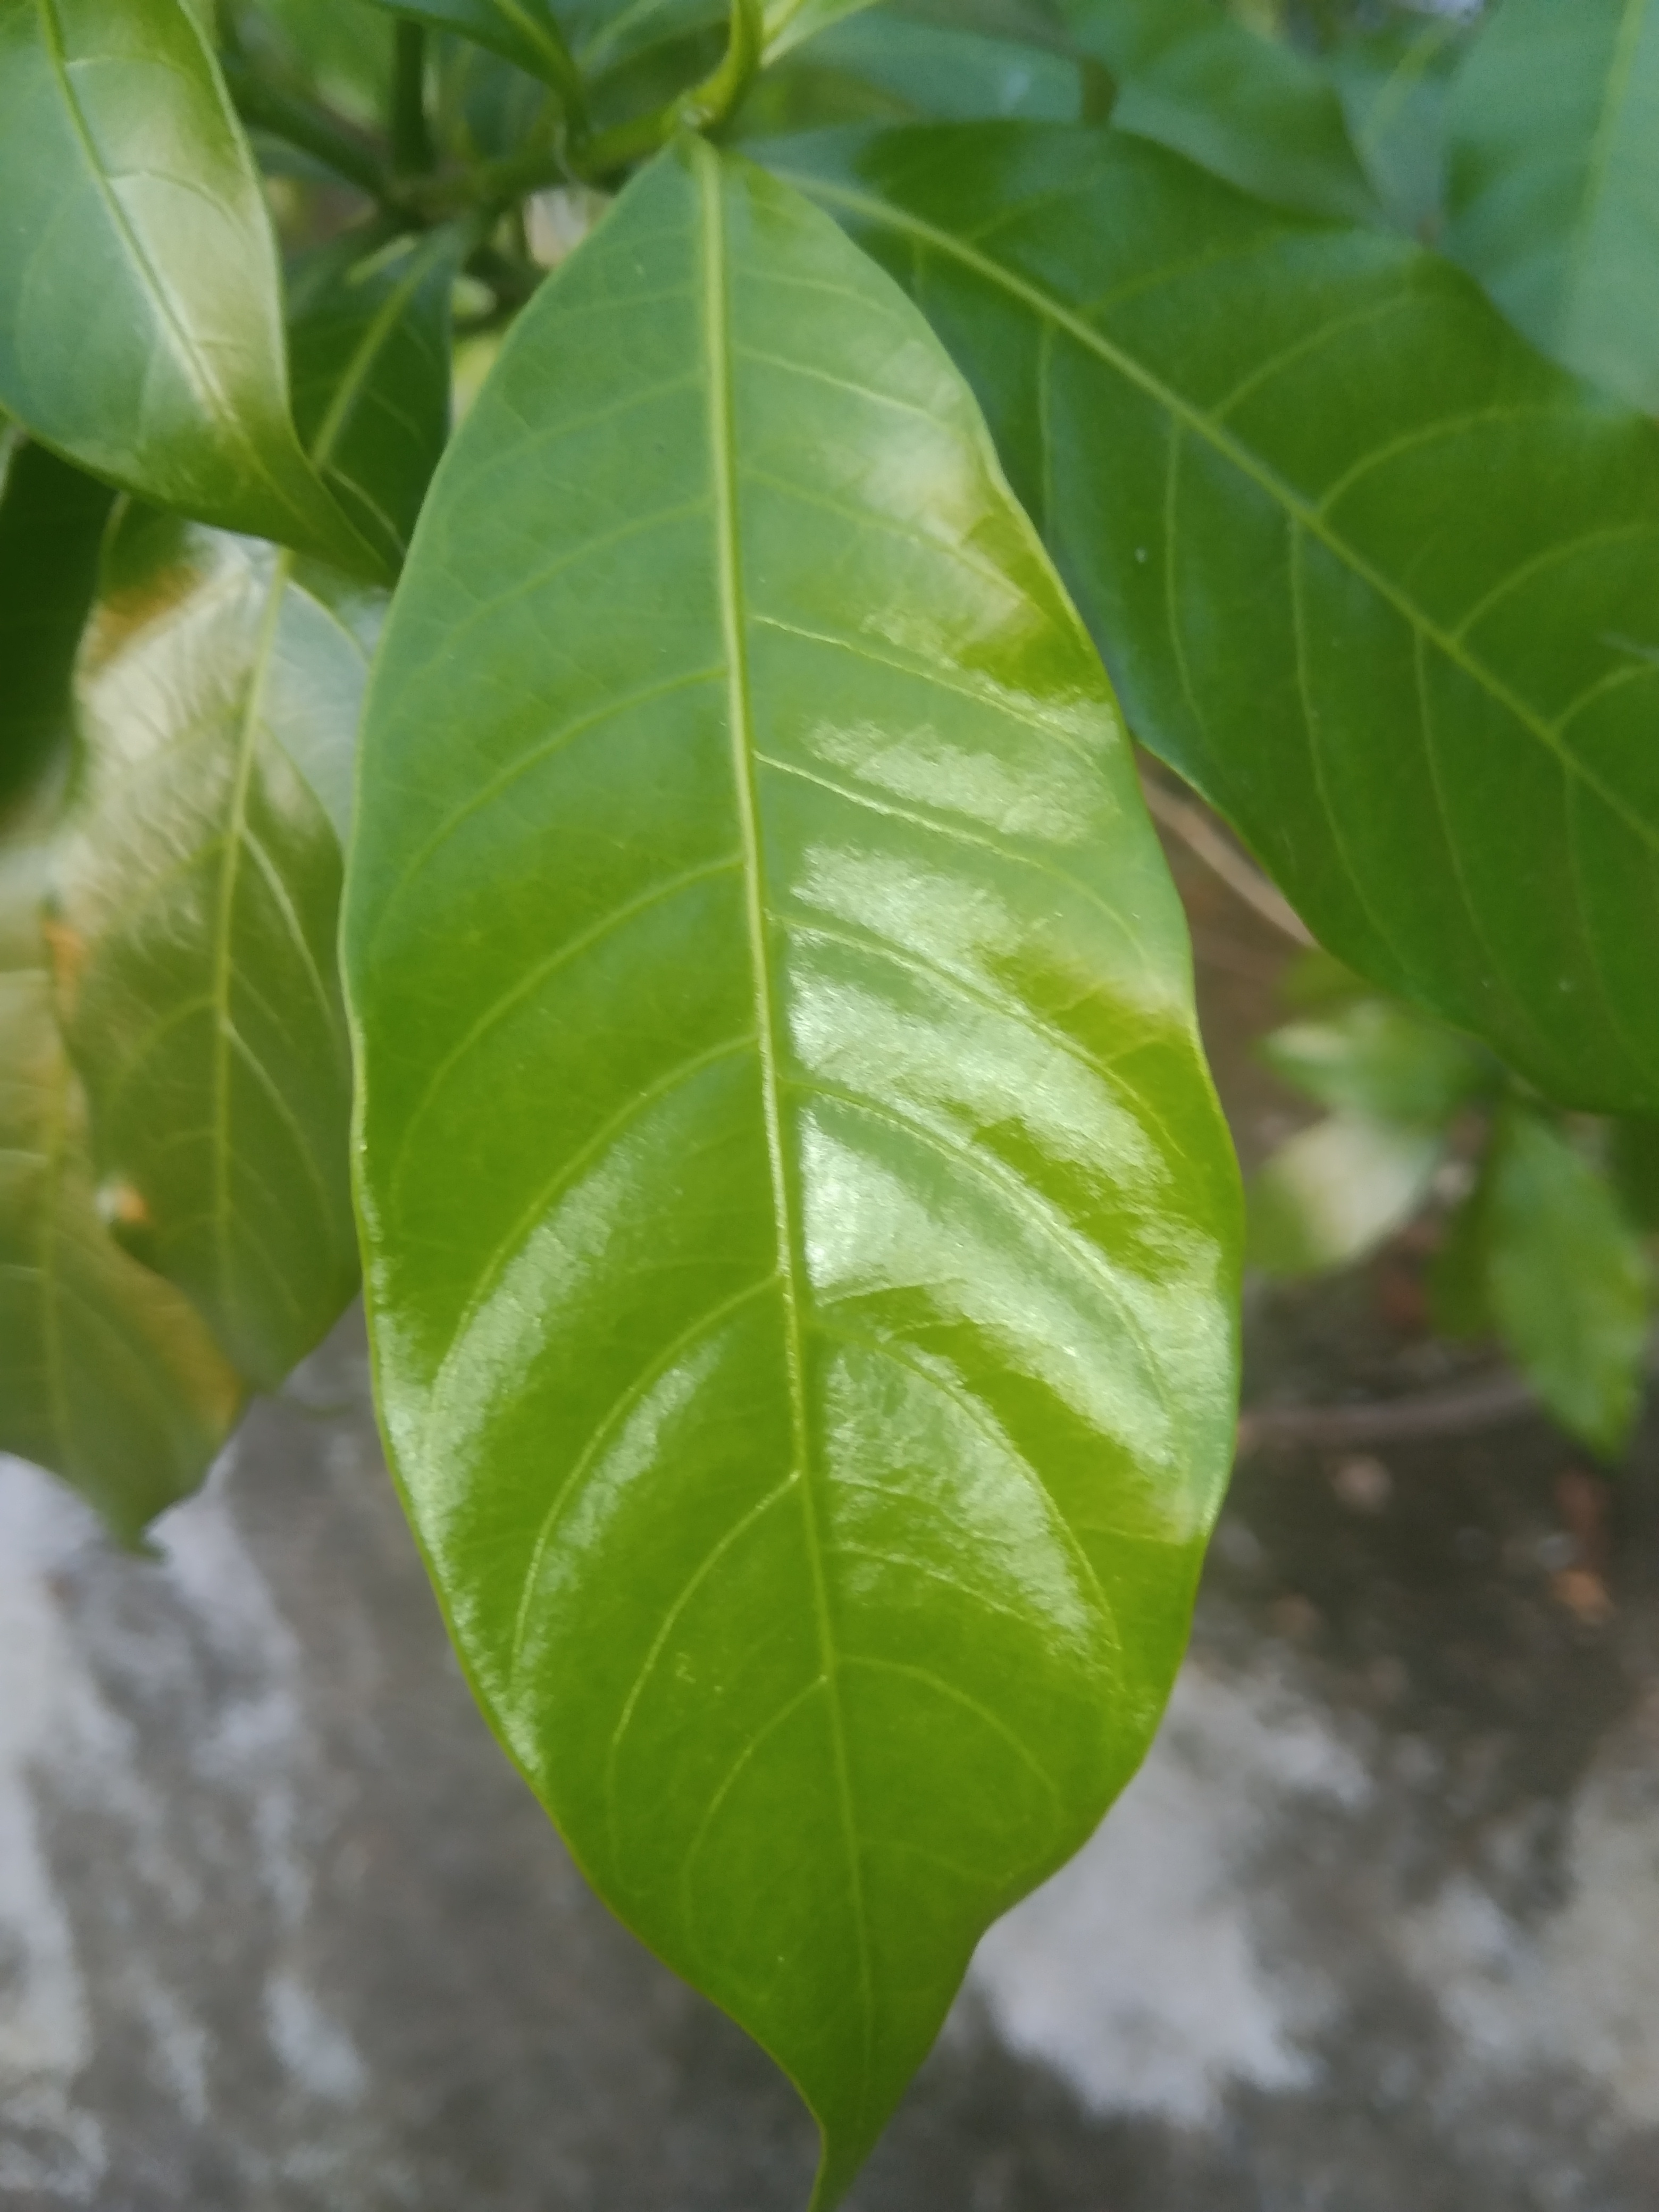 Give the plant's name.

togor
